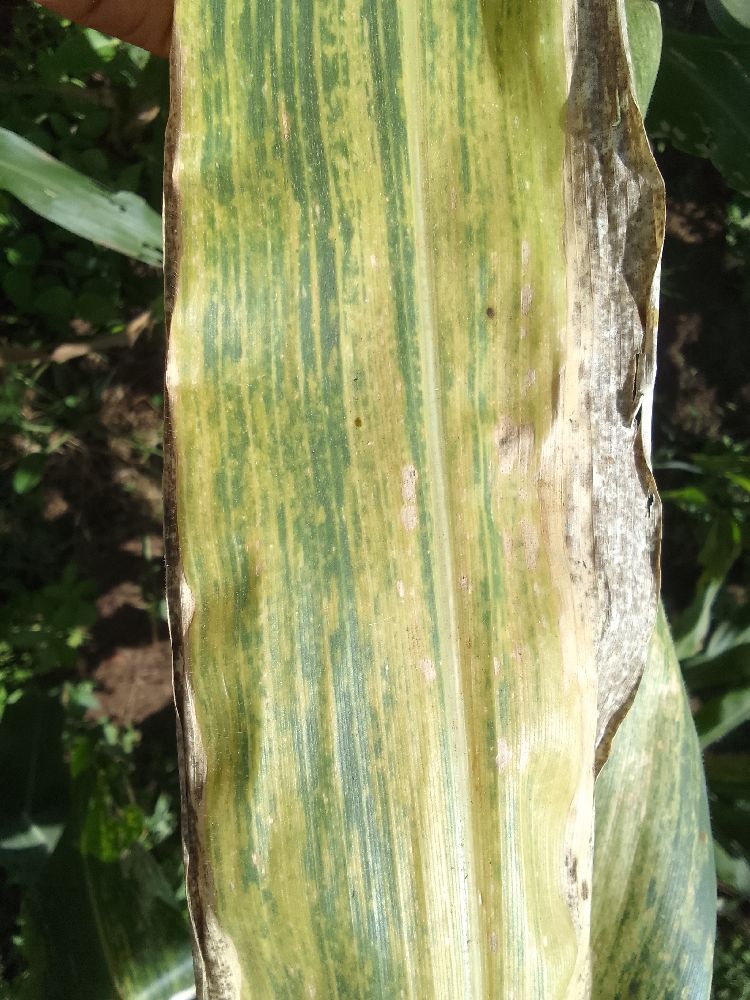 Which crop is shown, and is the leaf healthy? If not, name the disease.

maize, maize lethal necrosis
